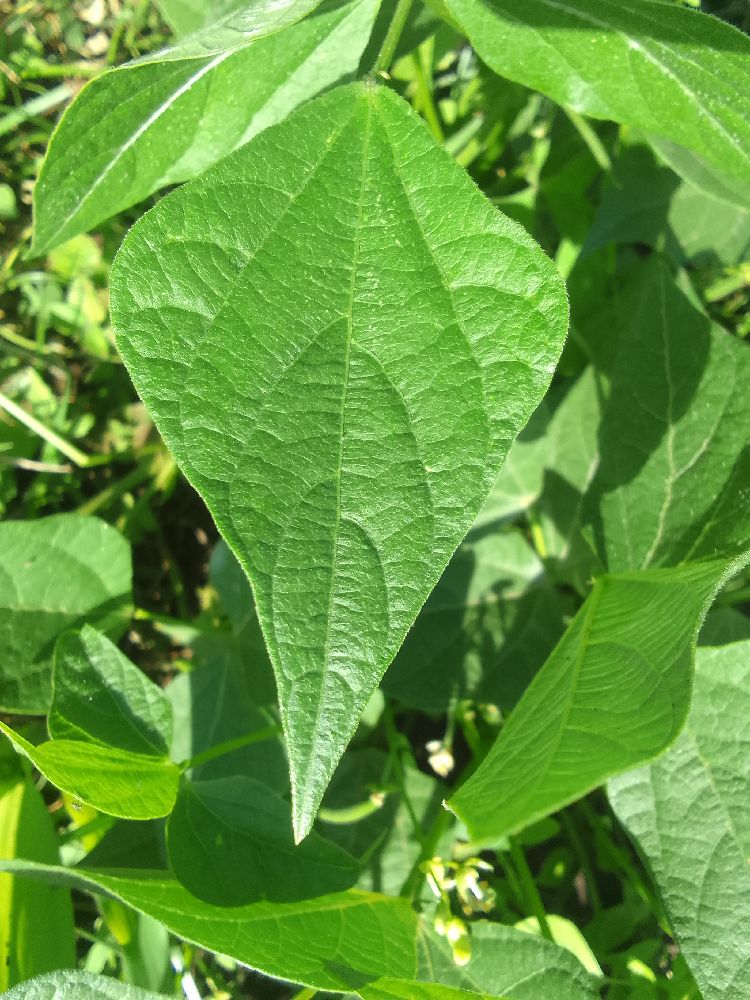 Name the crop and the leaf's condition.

common bean, healthy
